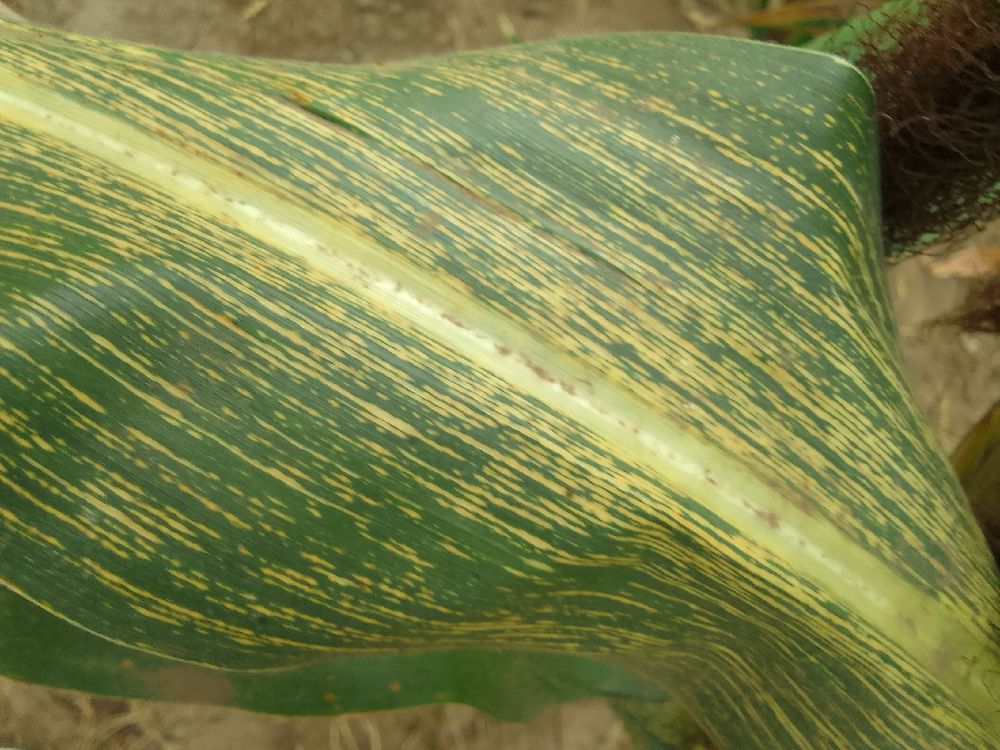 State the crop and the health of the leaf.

maize, maize streak virus
